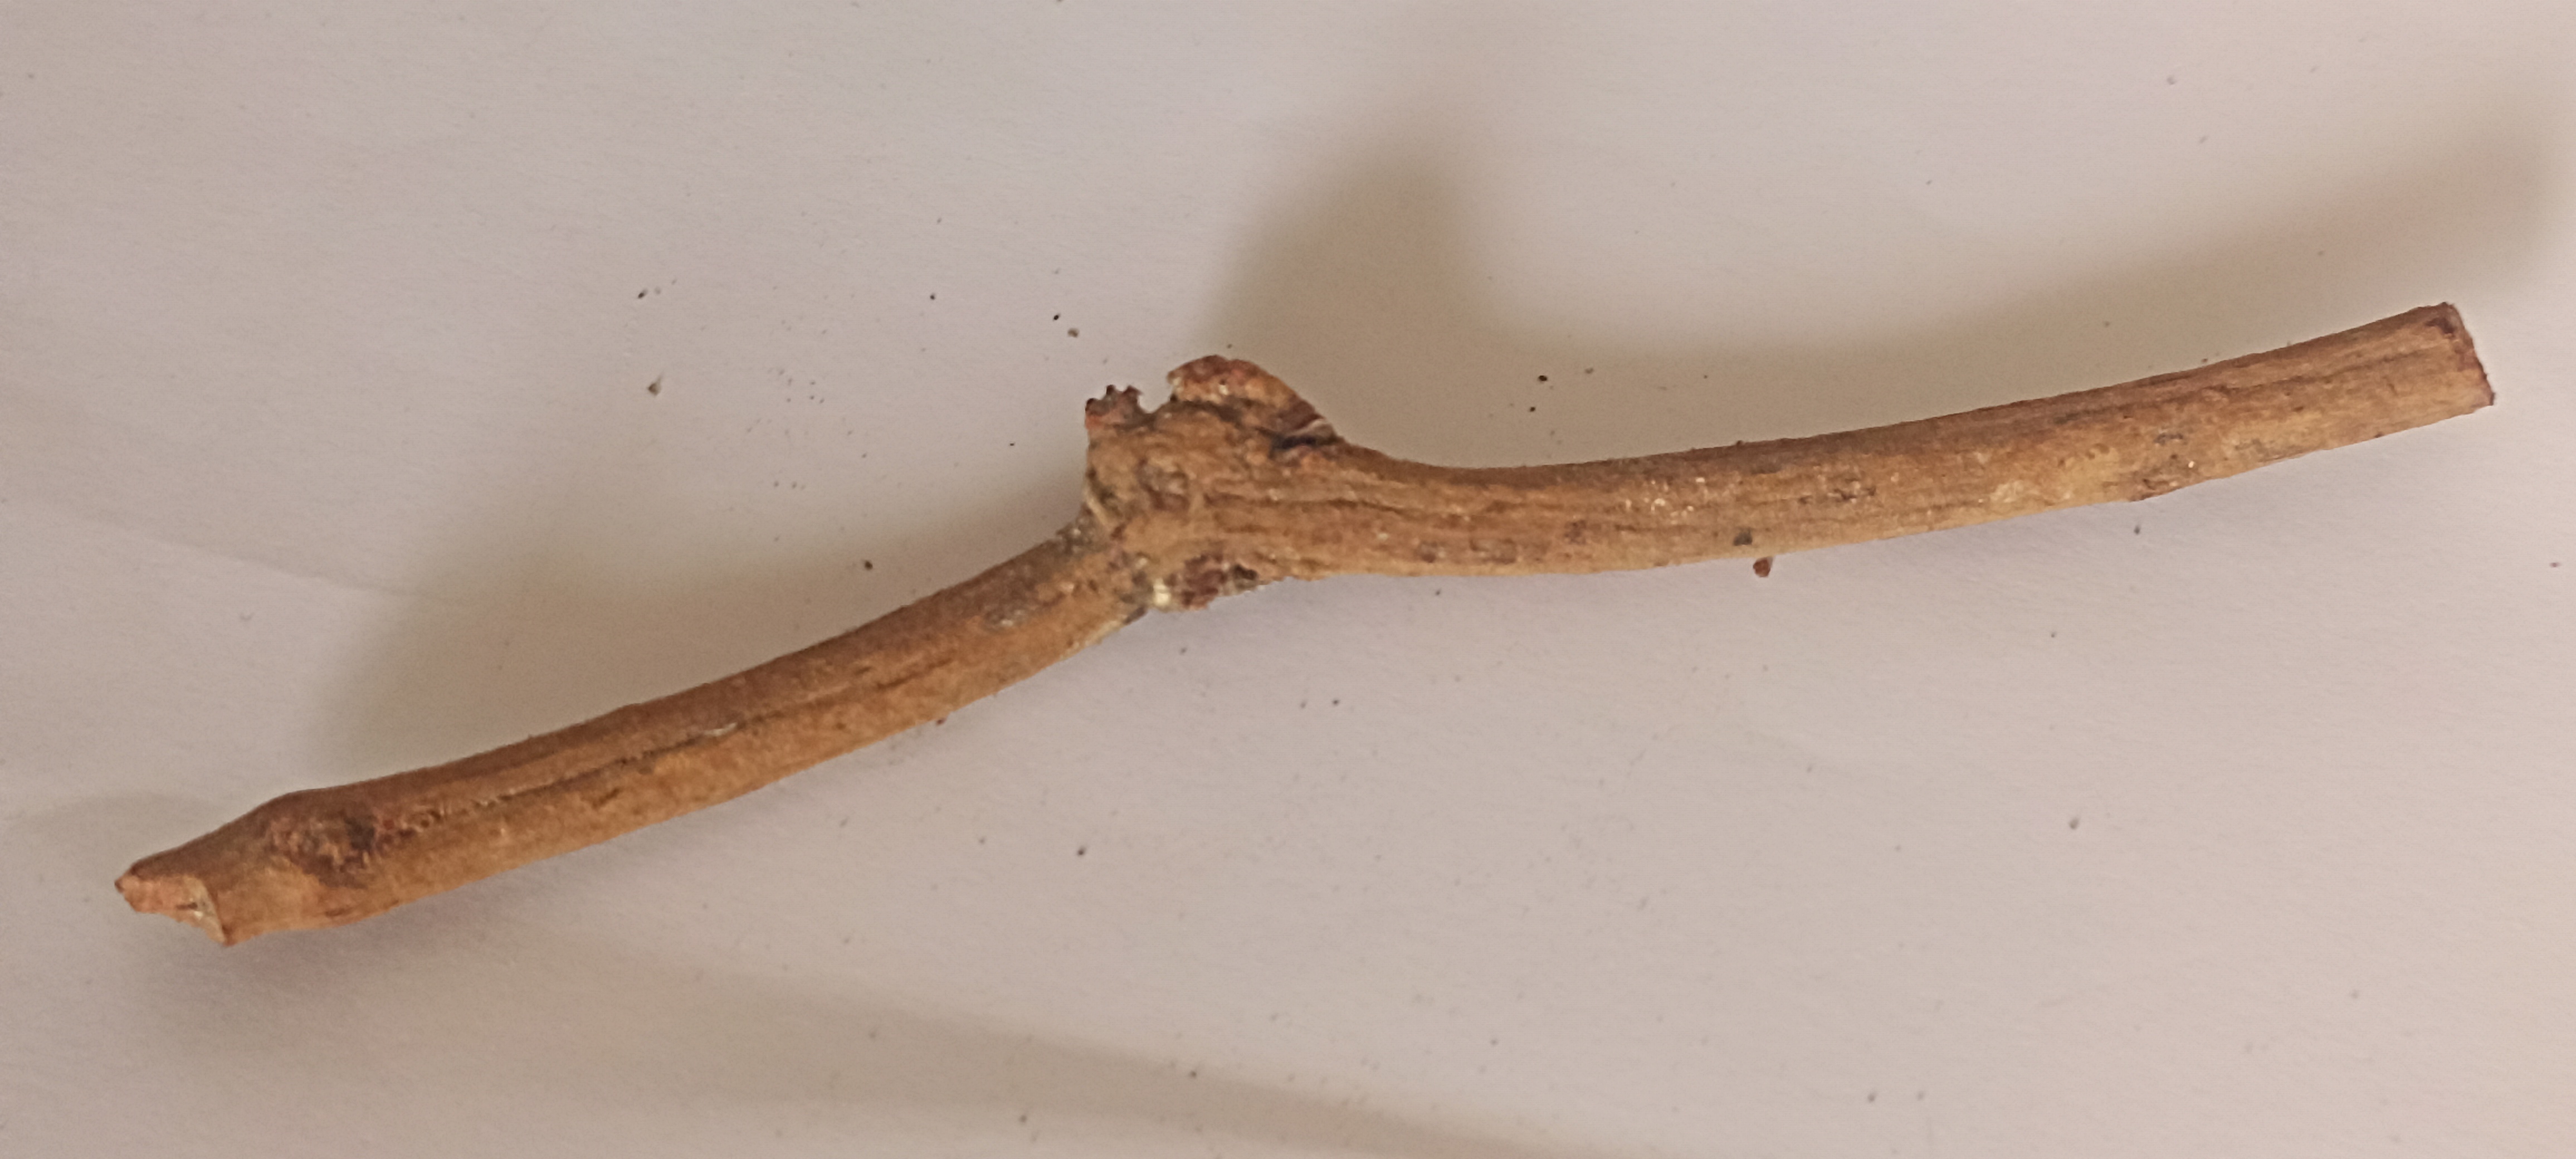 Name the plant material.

manjistha
